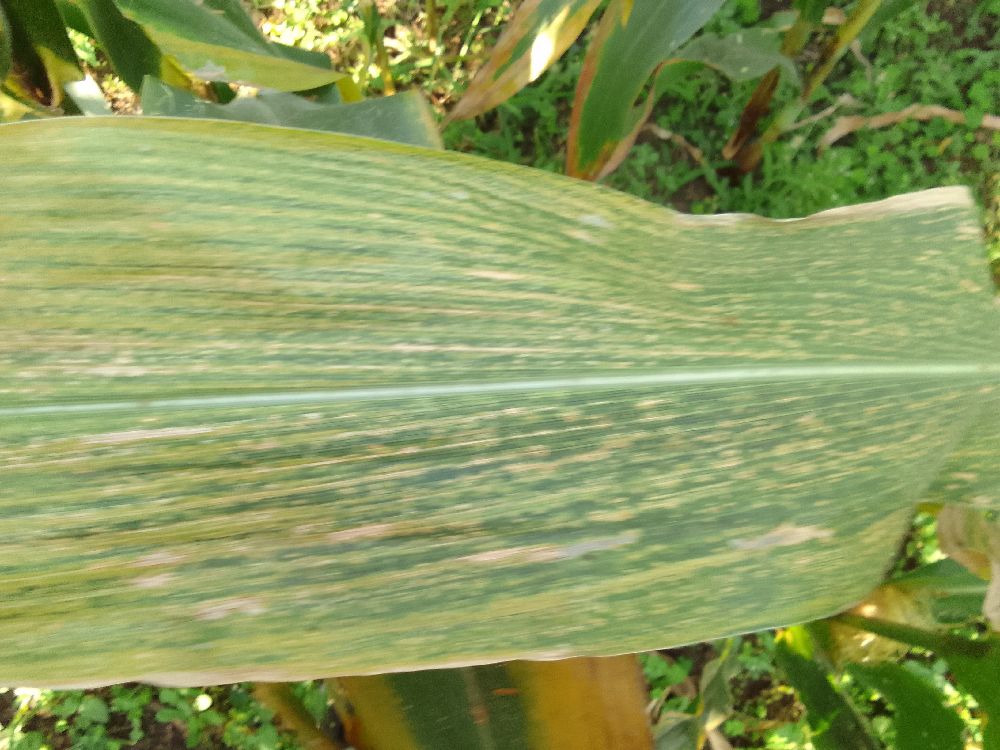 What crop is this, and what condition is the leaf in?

maize, maize lethal necrosis
